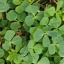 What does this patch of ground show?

unstructured weed
